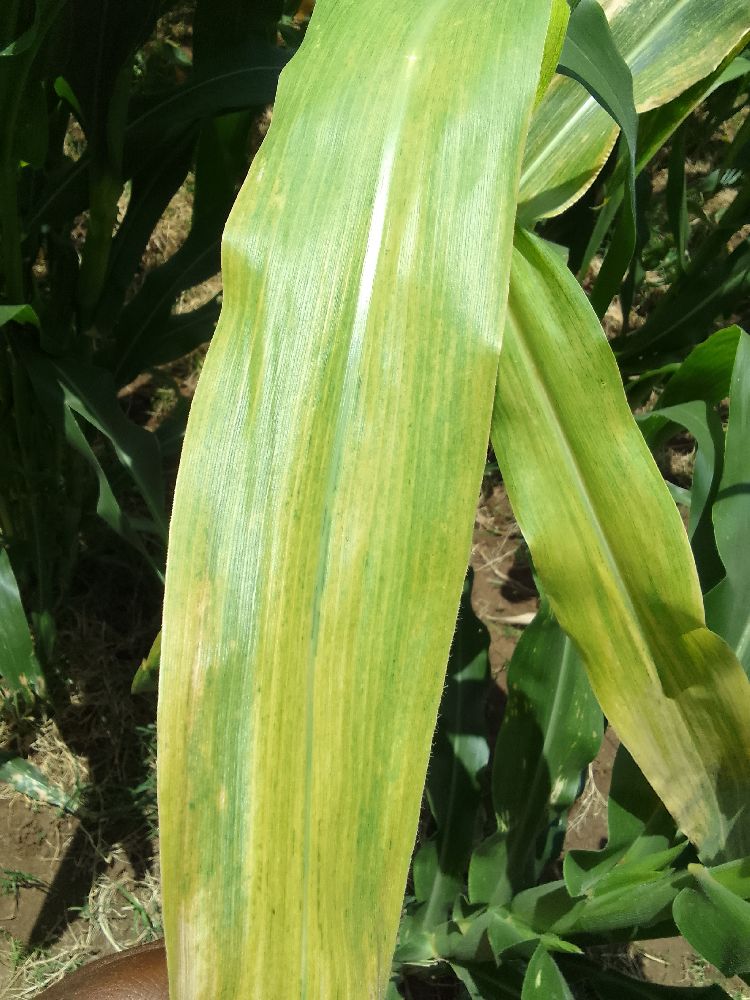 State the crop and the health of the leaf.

maize, maize lethal necrosis
